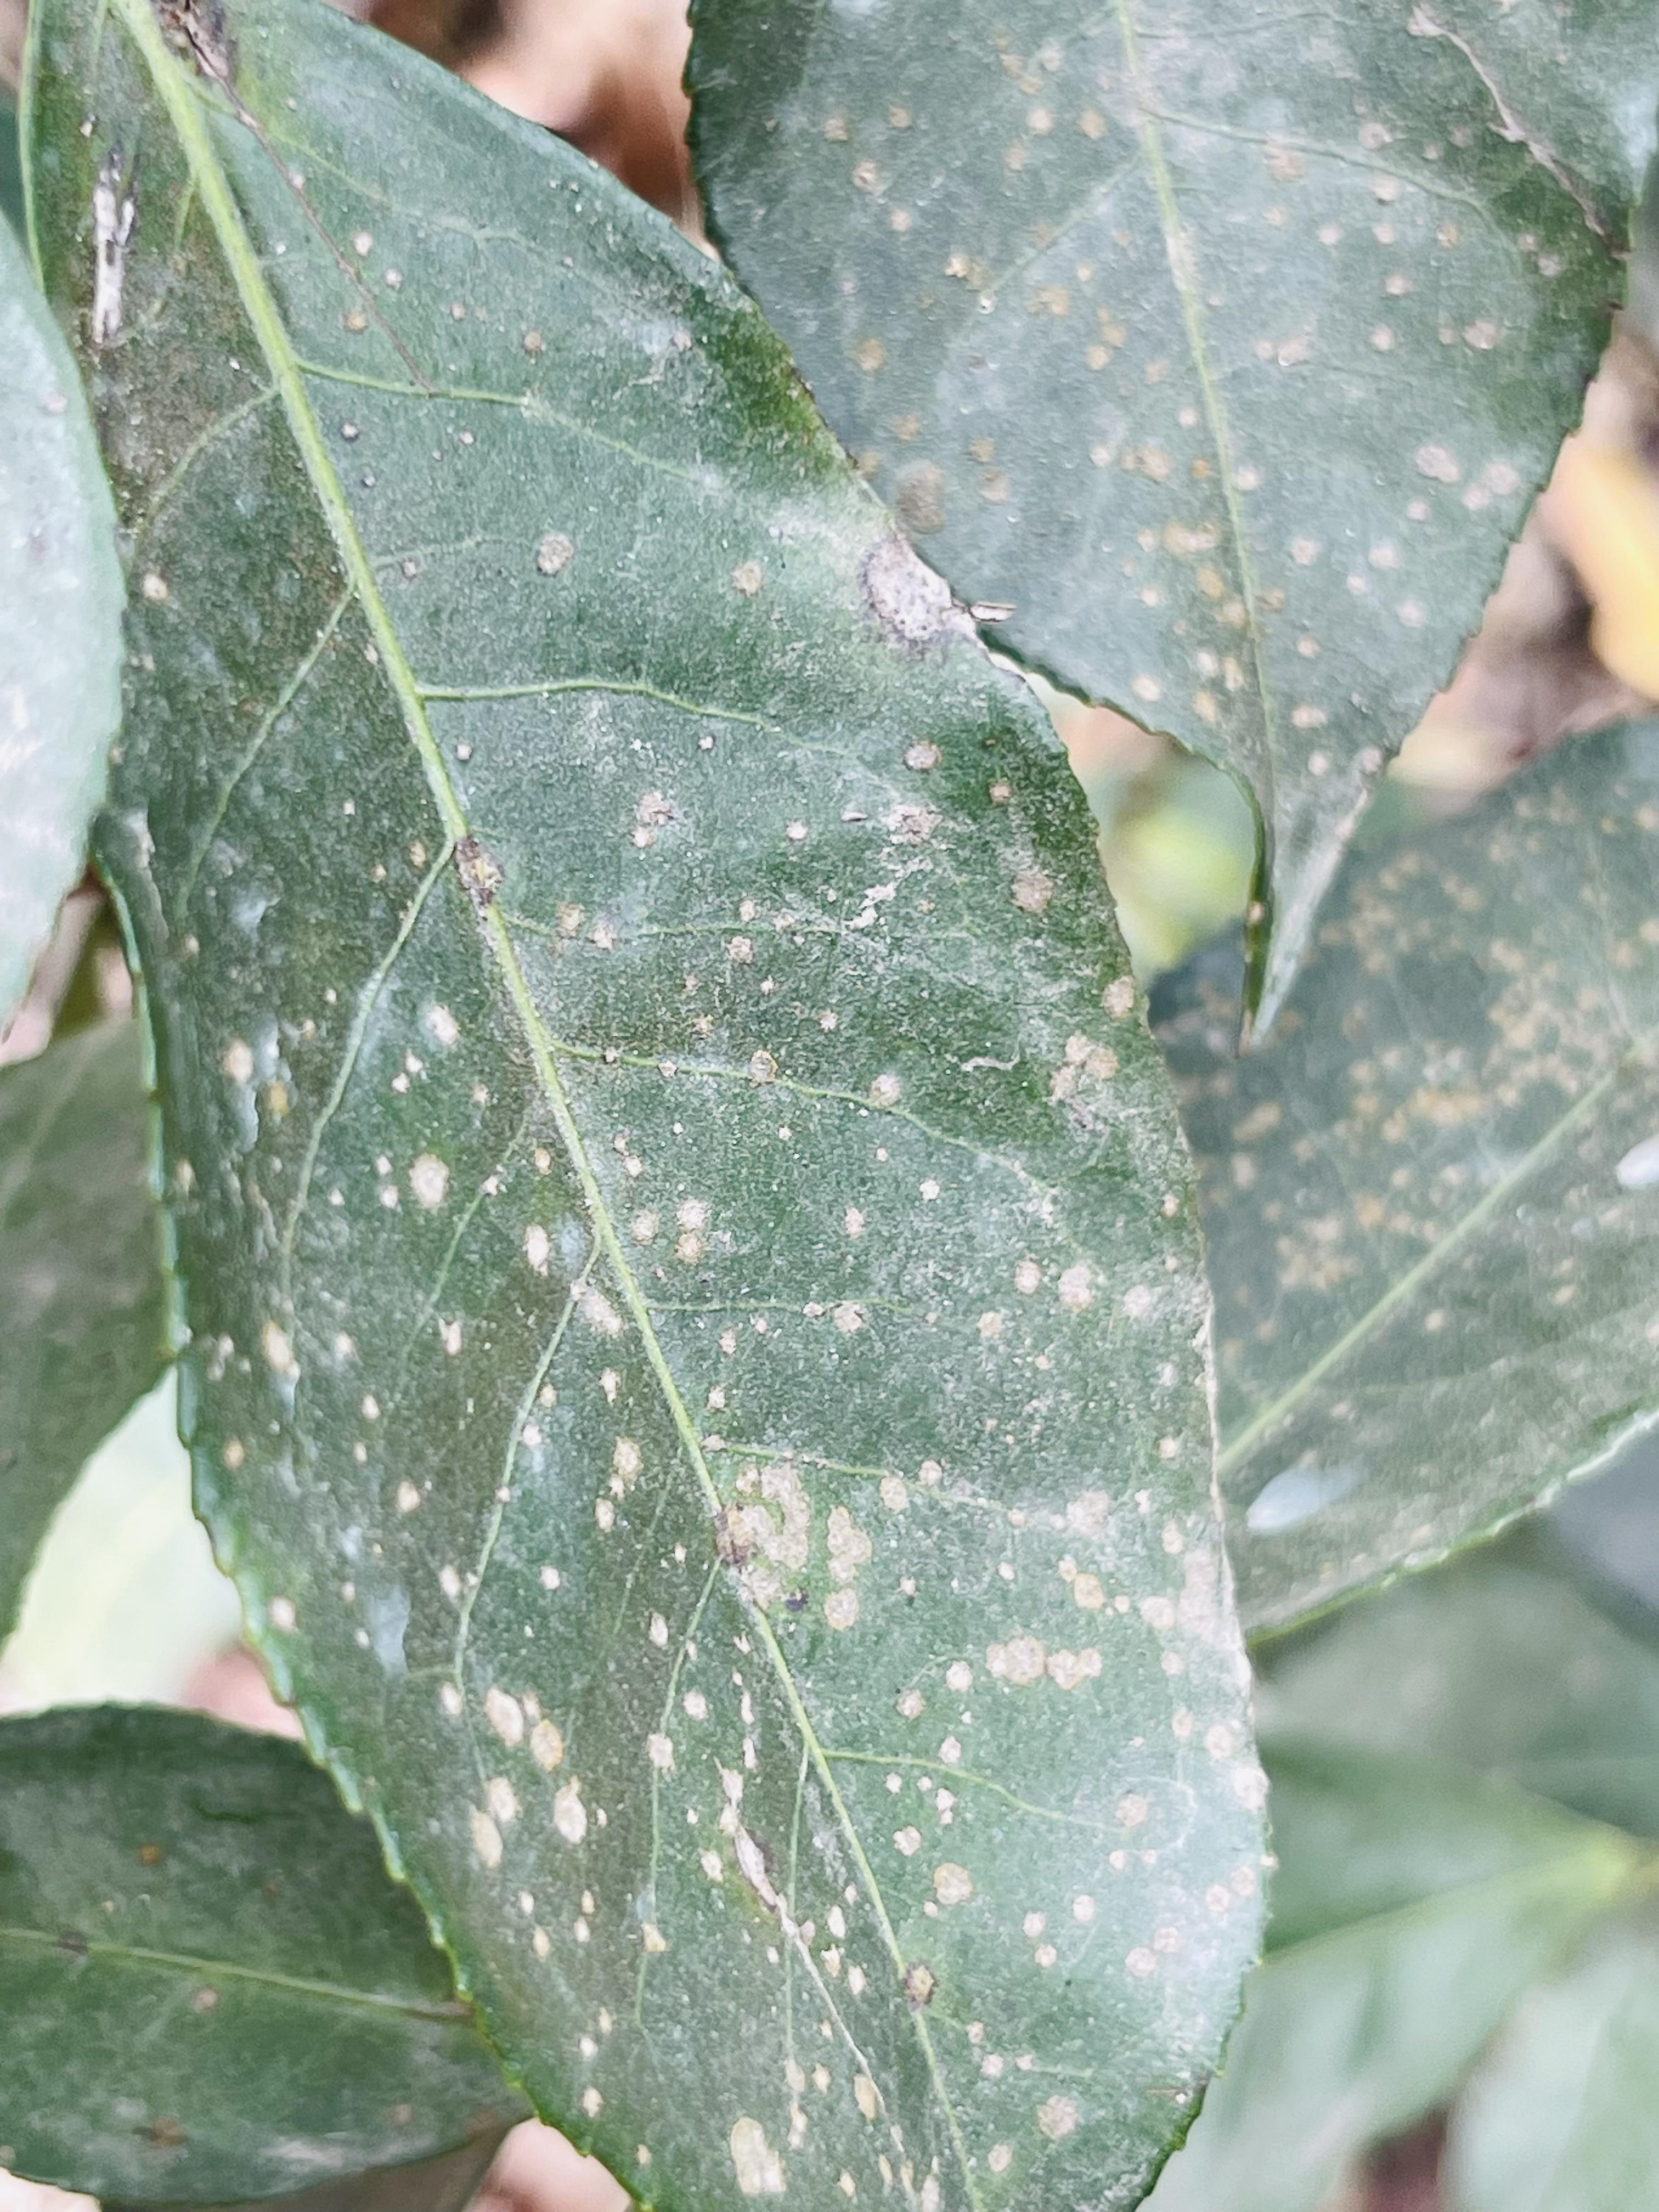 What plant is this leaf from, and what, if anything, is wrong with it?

tea, red rust
